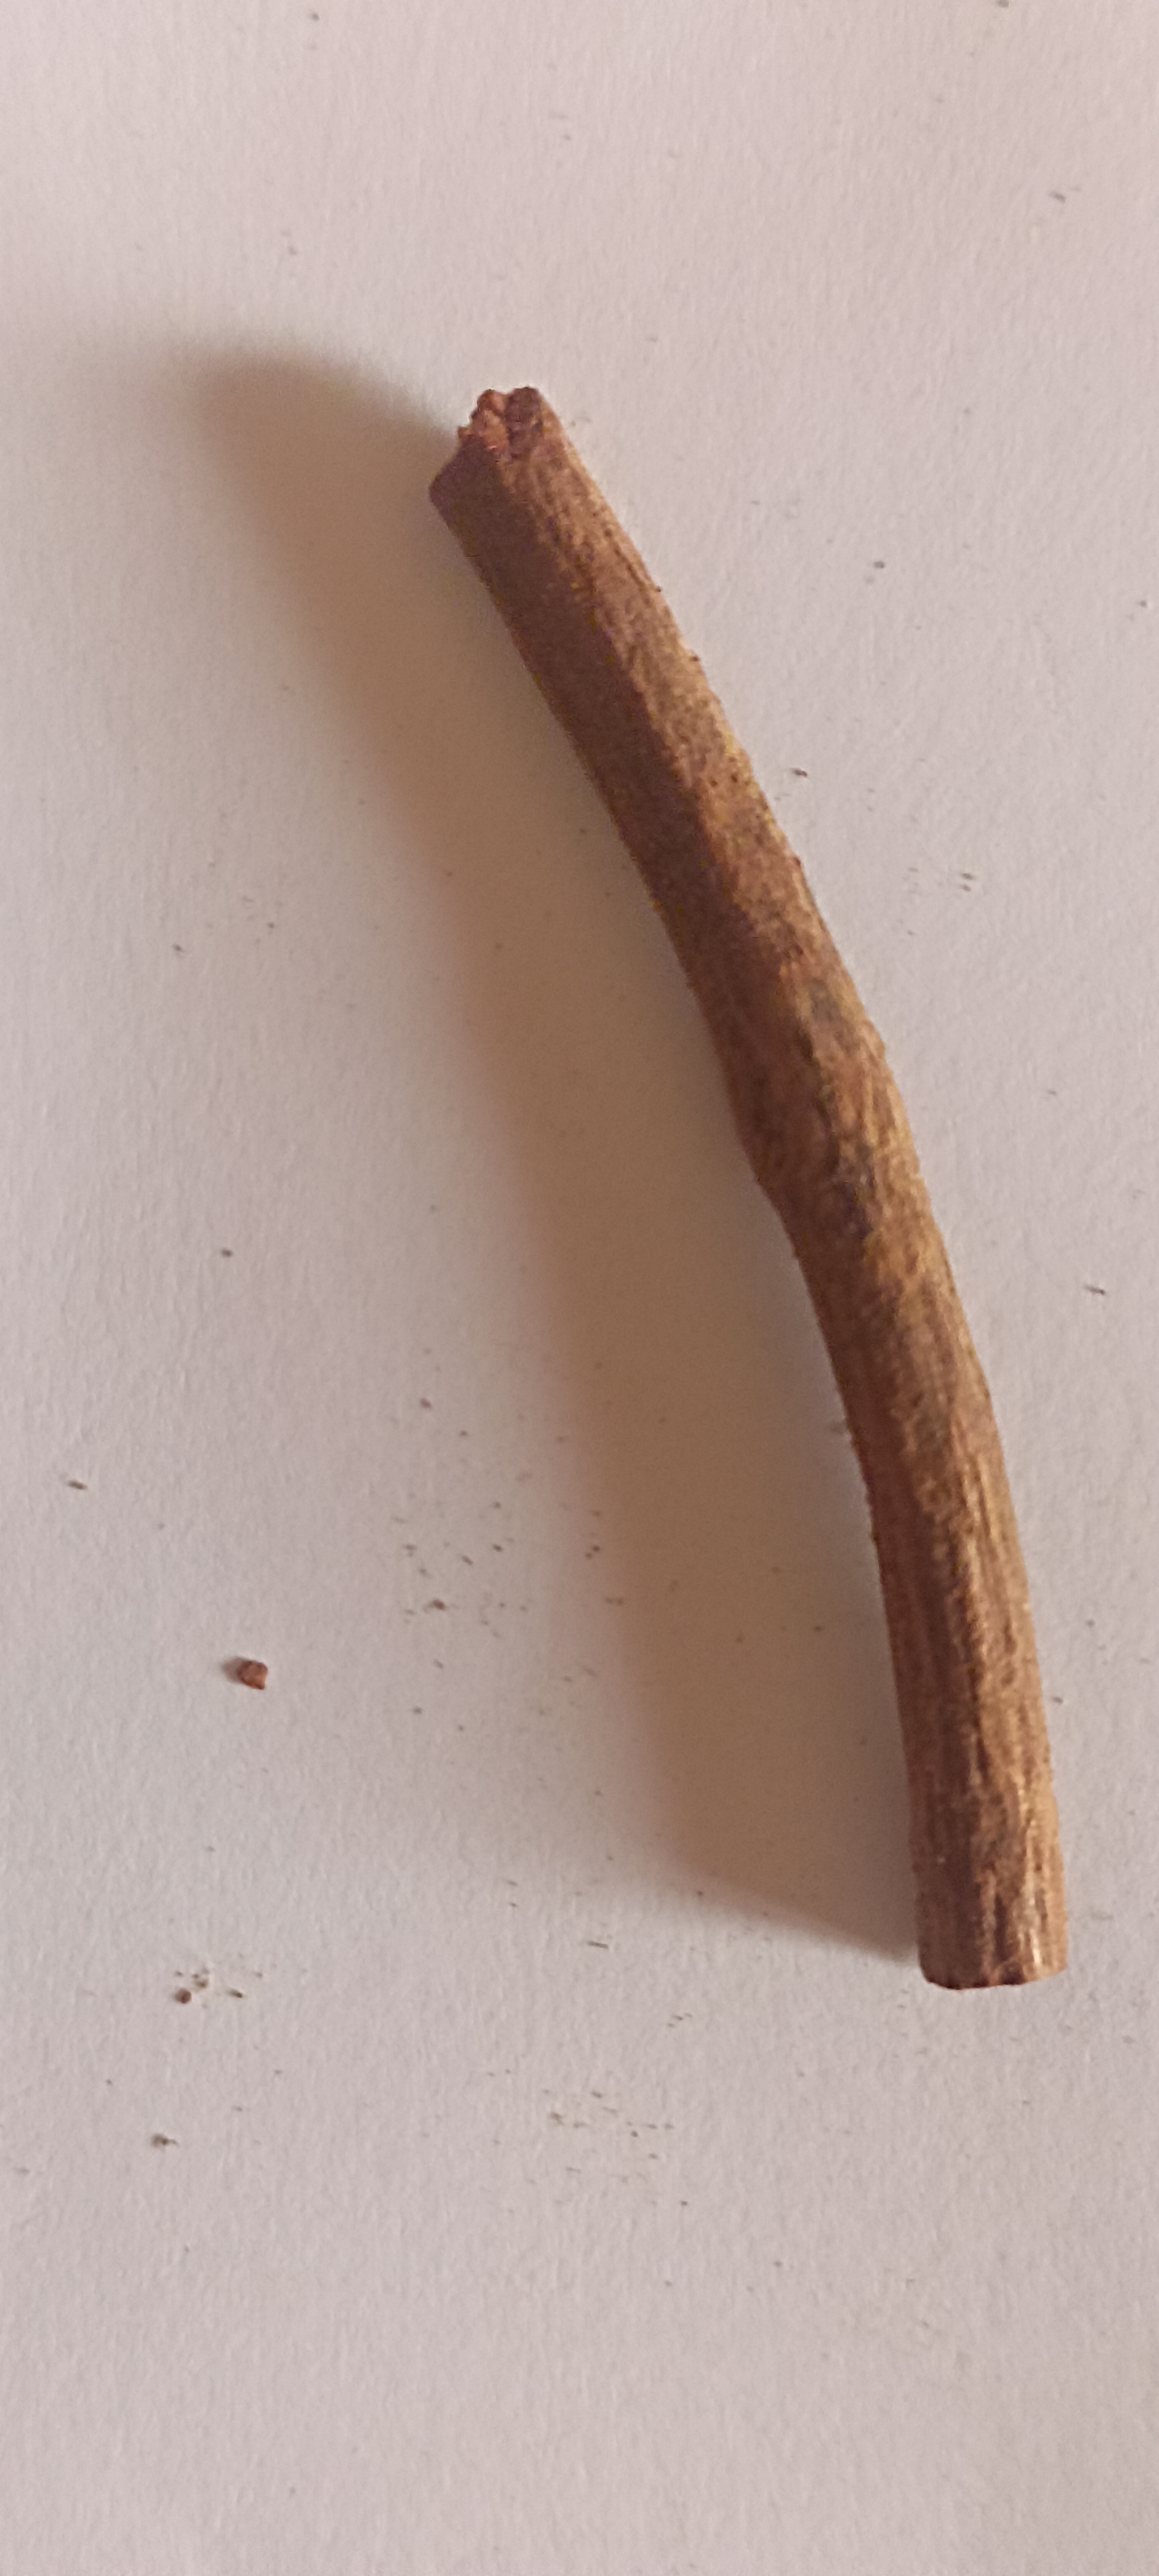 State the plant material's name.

manjistha
